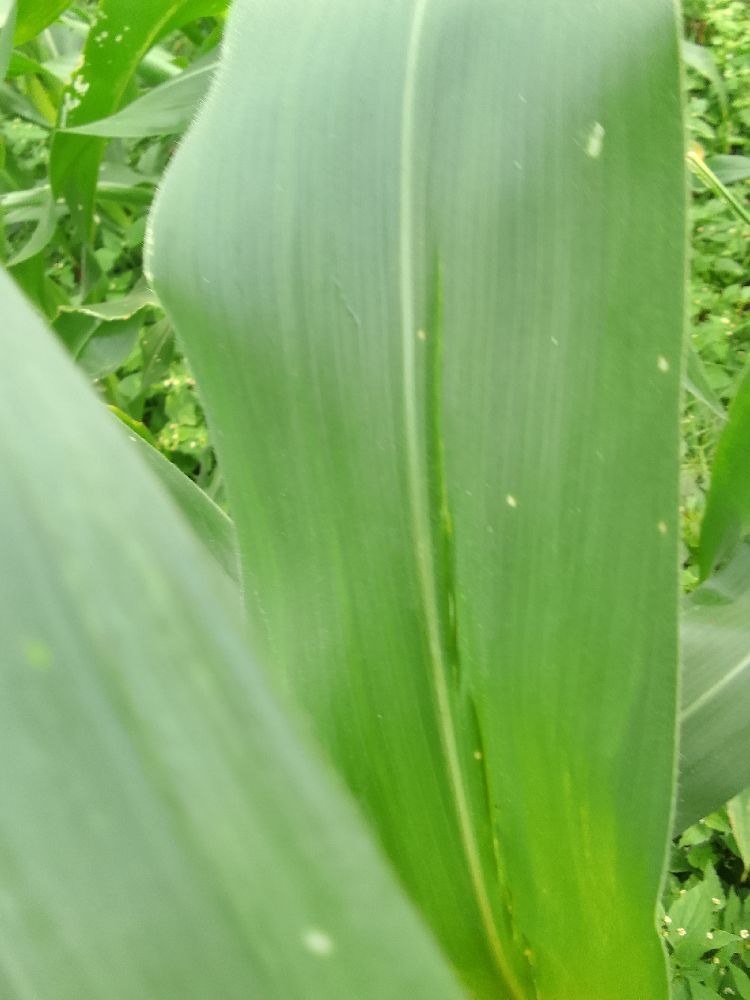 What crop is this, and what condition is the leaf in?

maize, healthy
